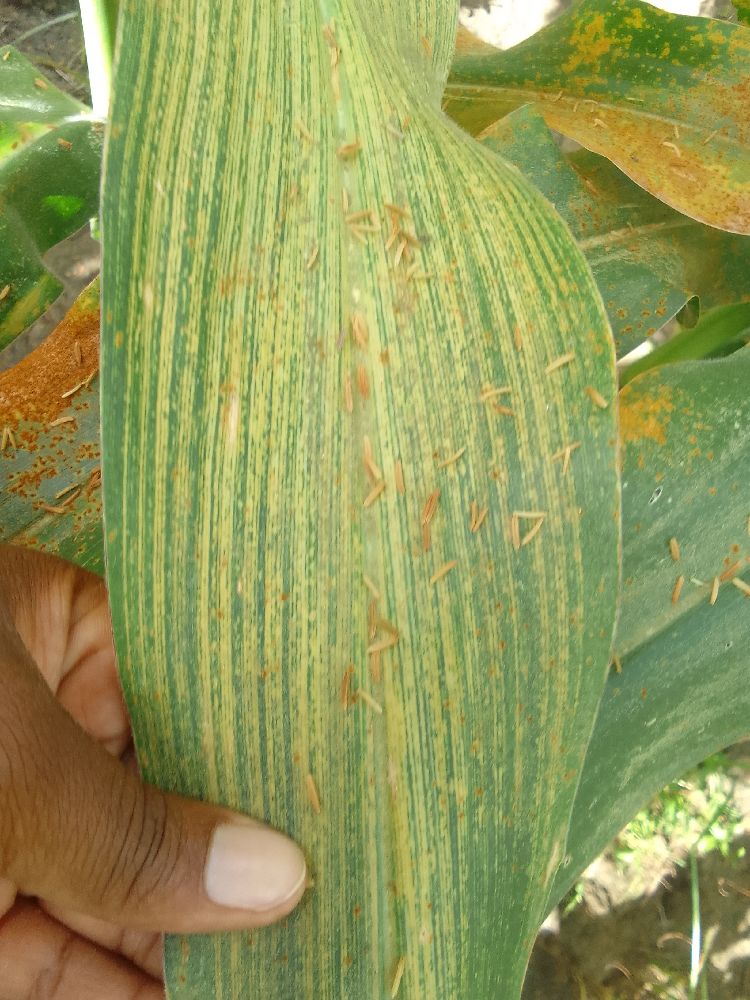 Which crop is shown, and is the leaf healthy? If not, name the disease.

maize, maize streak virus
